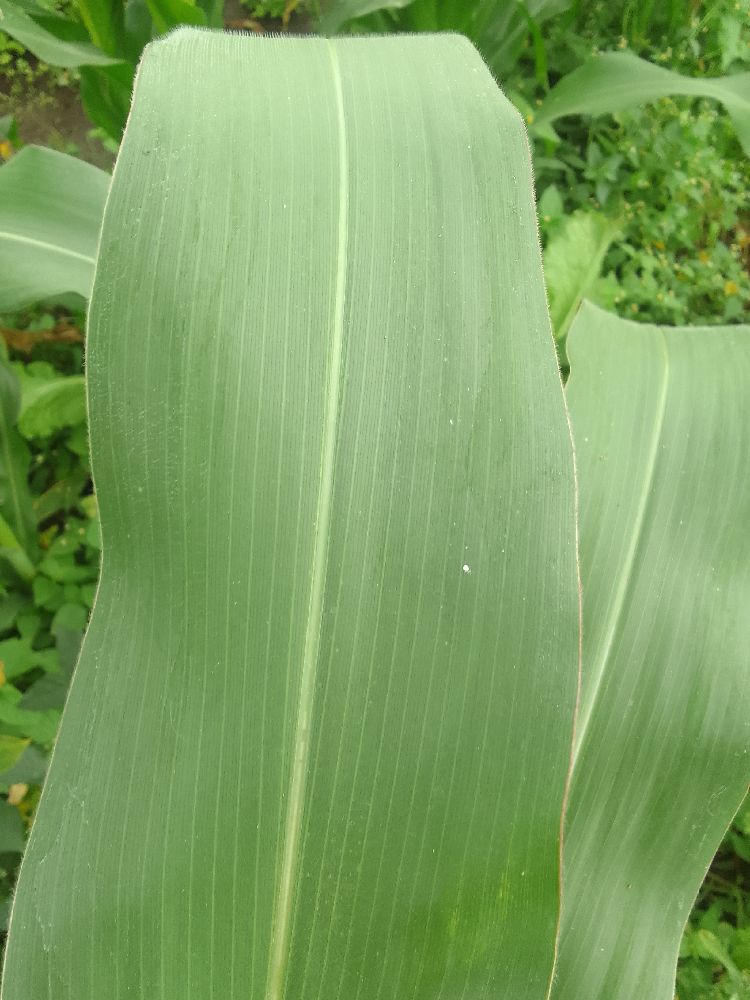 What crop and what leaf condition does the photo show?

maize, healthy
